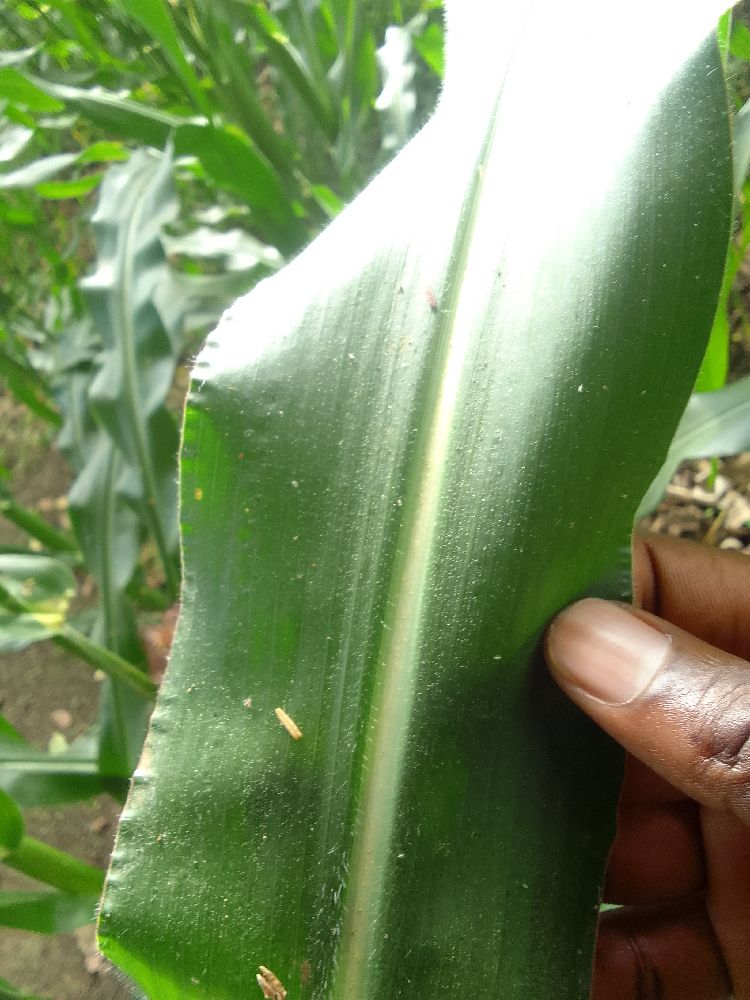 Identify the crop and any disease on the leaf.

maize, healthy
